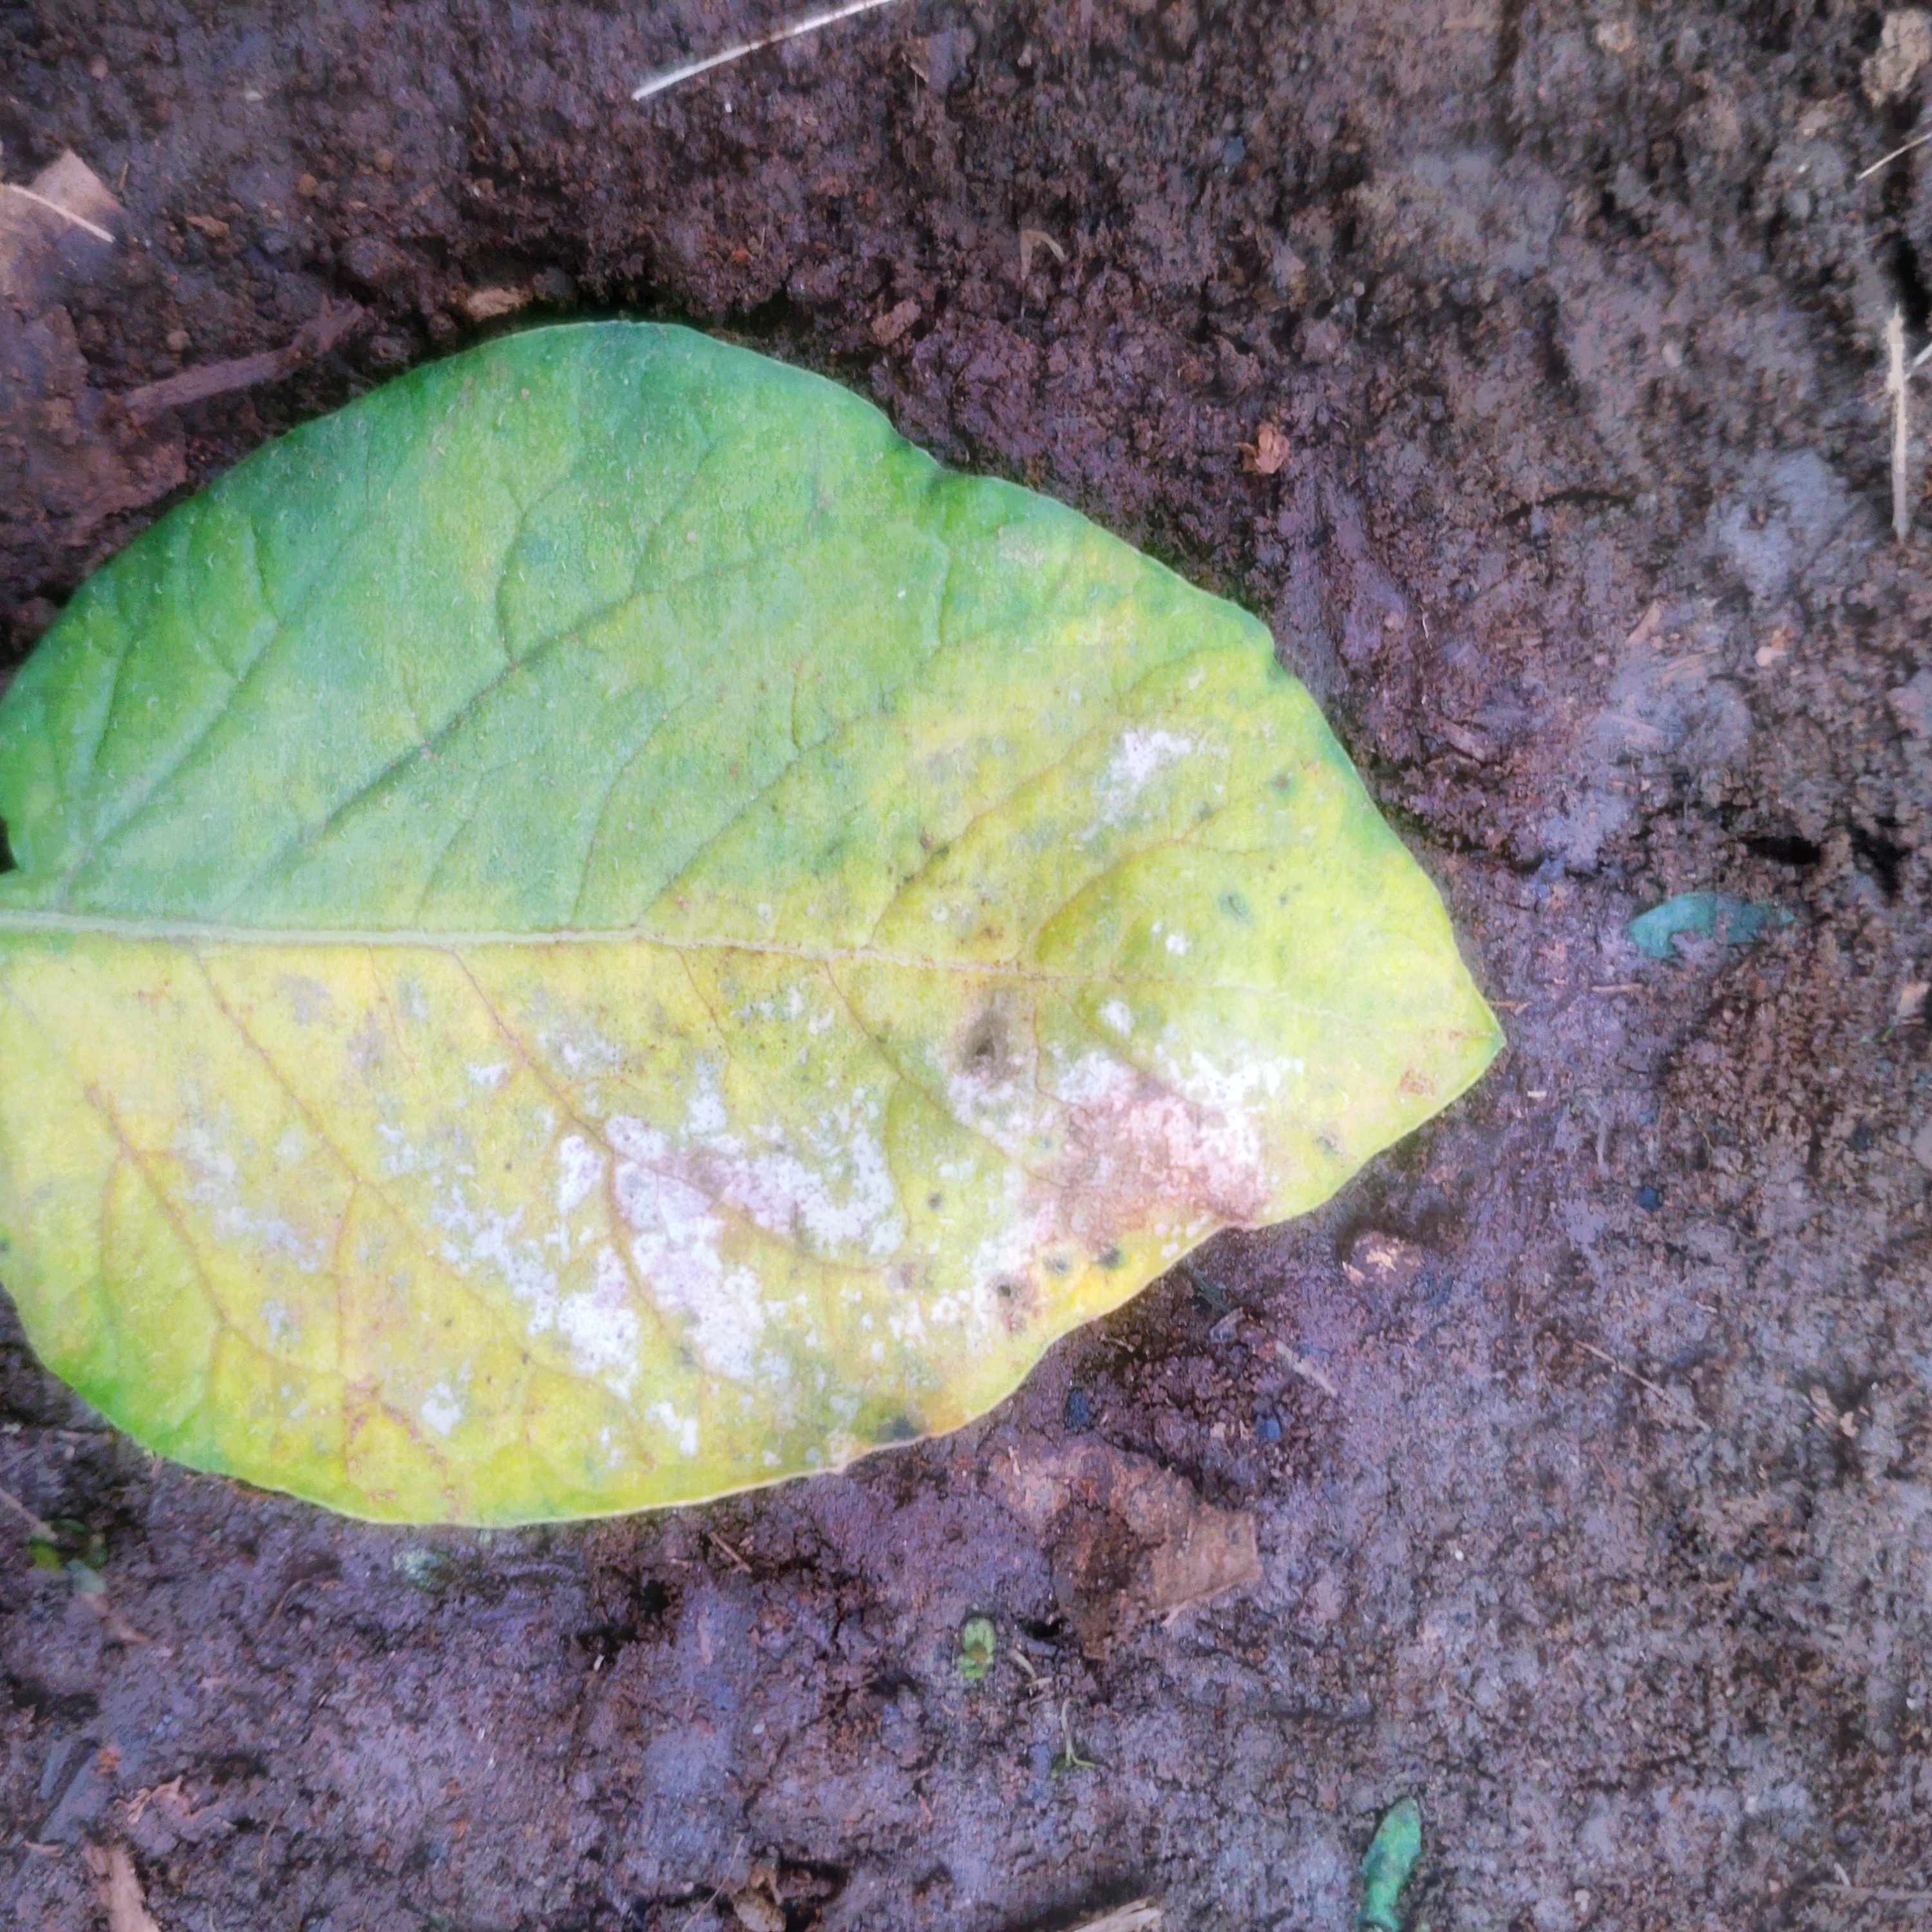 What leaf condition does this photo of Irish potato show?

late blight
